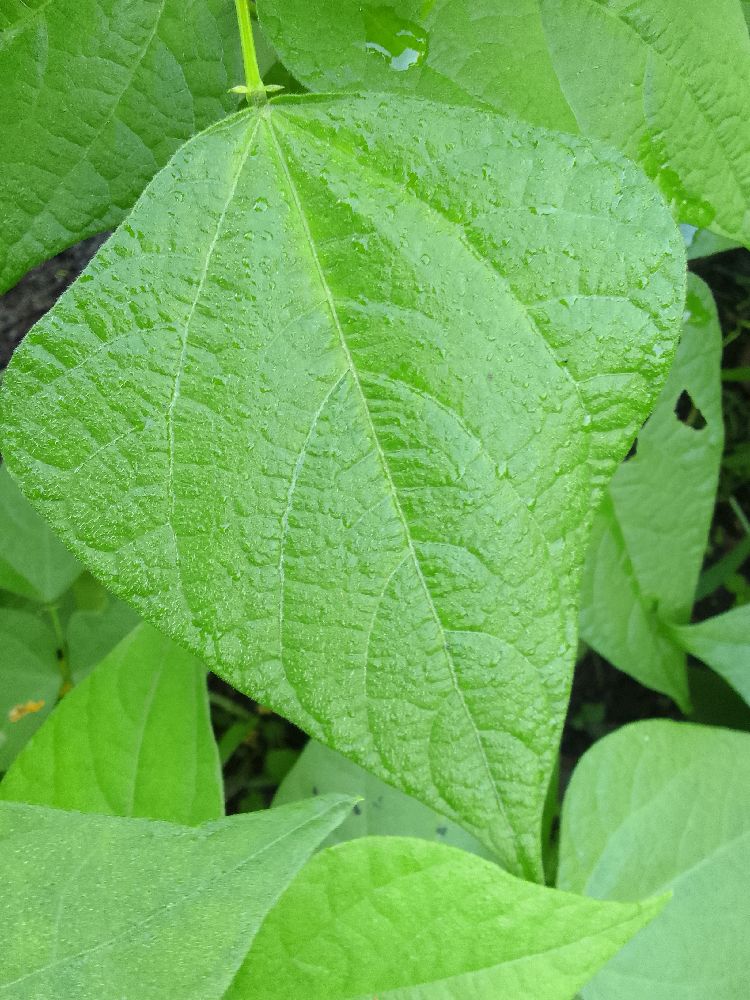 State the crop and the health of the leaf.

common bean, healthy
